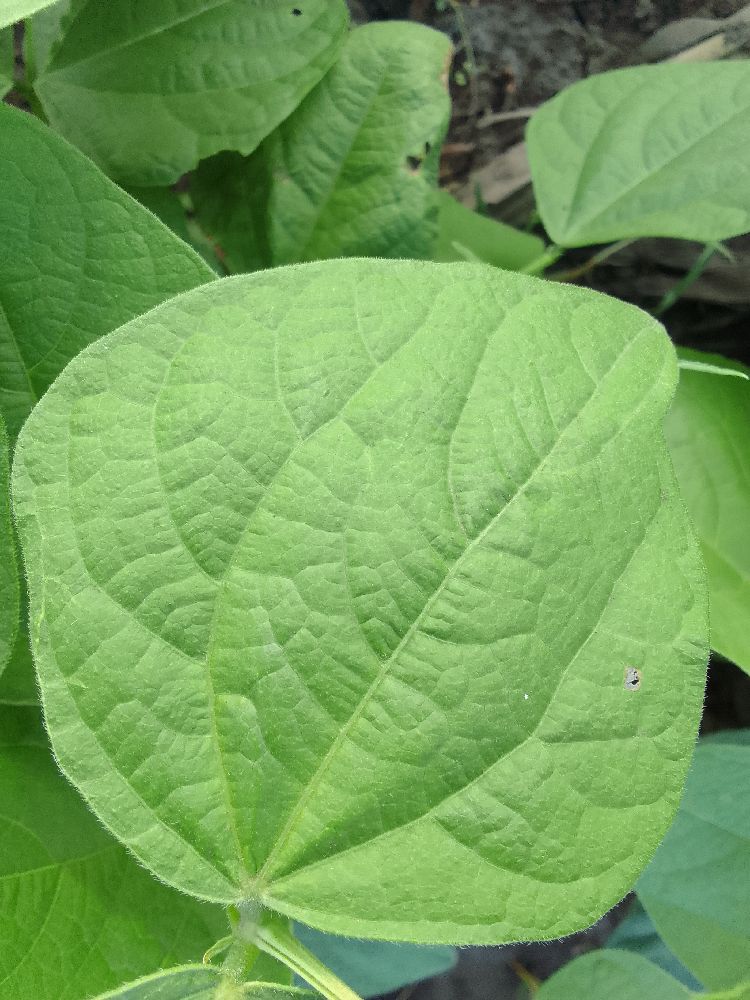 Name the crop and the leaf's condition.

common bean, healthy
